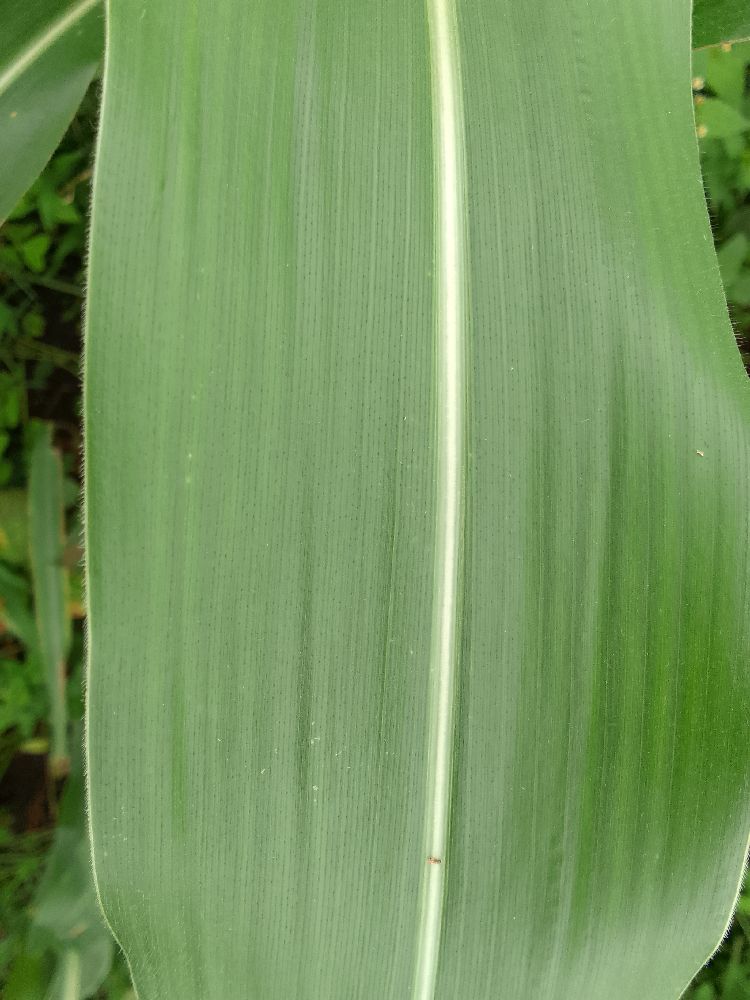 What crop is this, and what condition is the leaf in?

maize, healthy
